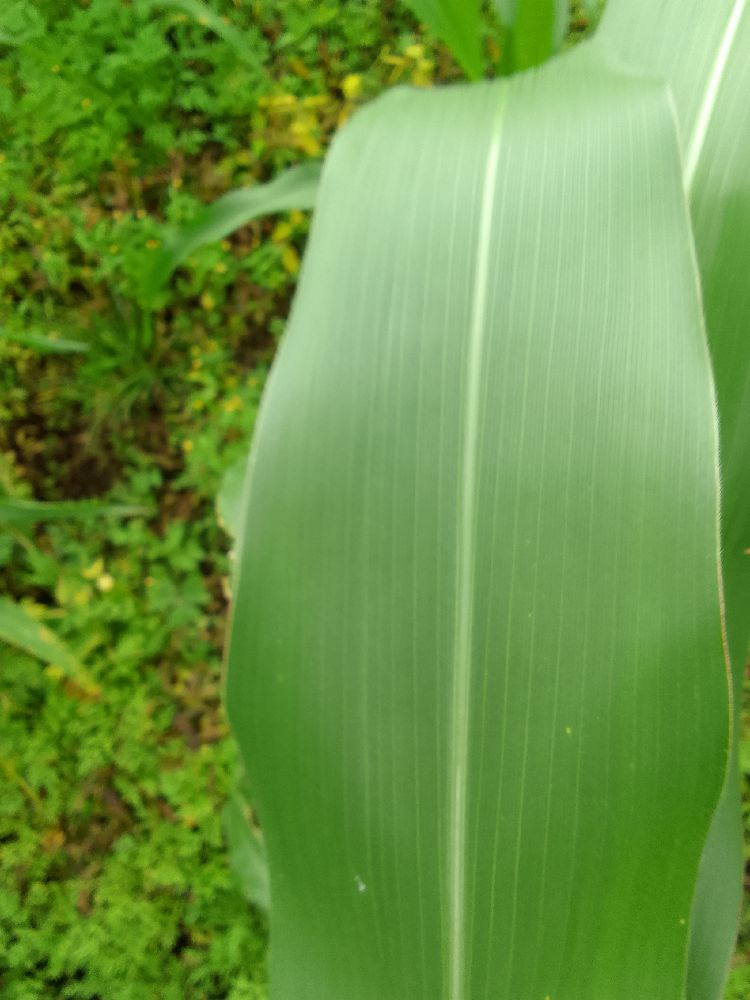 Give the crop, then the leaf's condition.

maize, healthy
